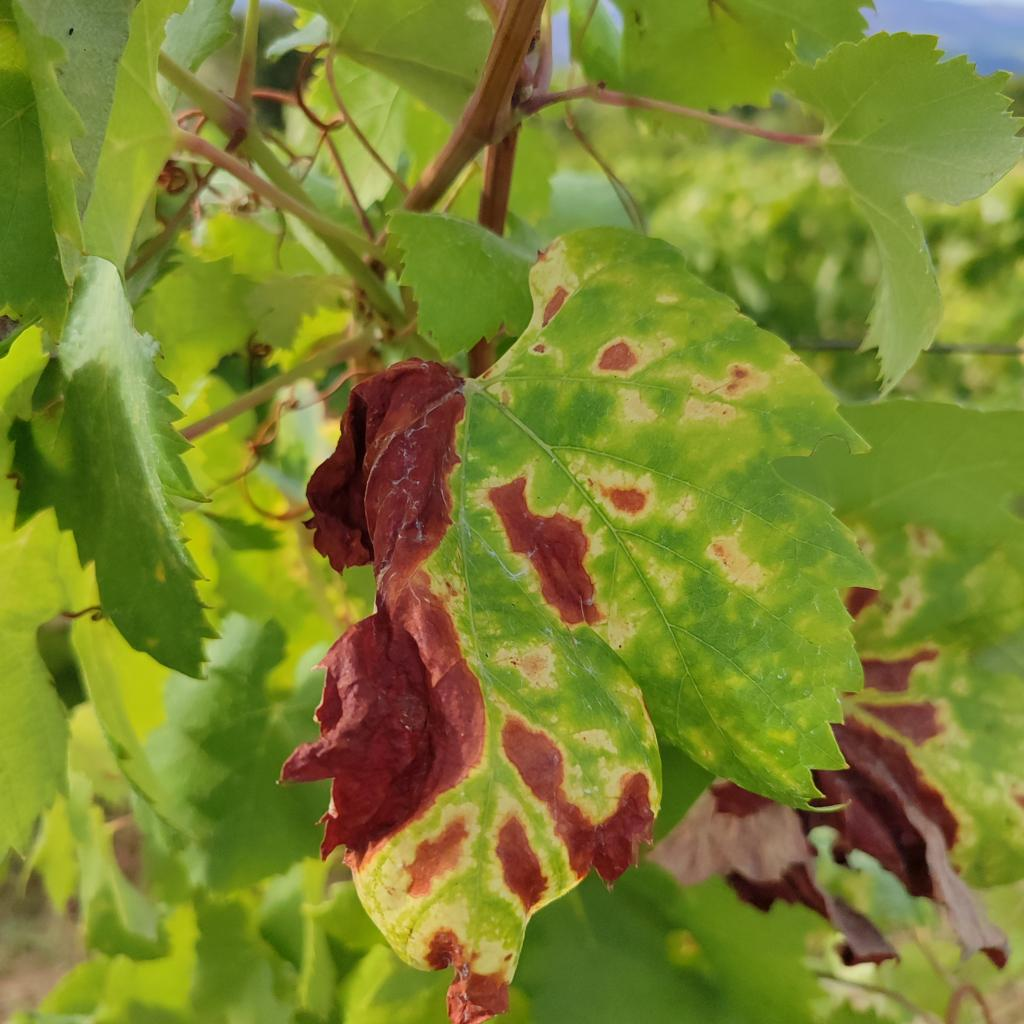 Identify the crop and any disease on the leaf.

grapevine, esca complex
